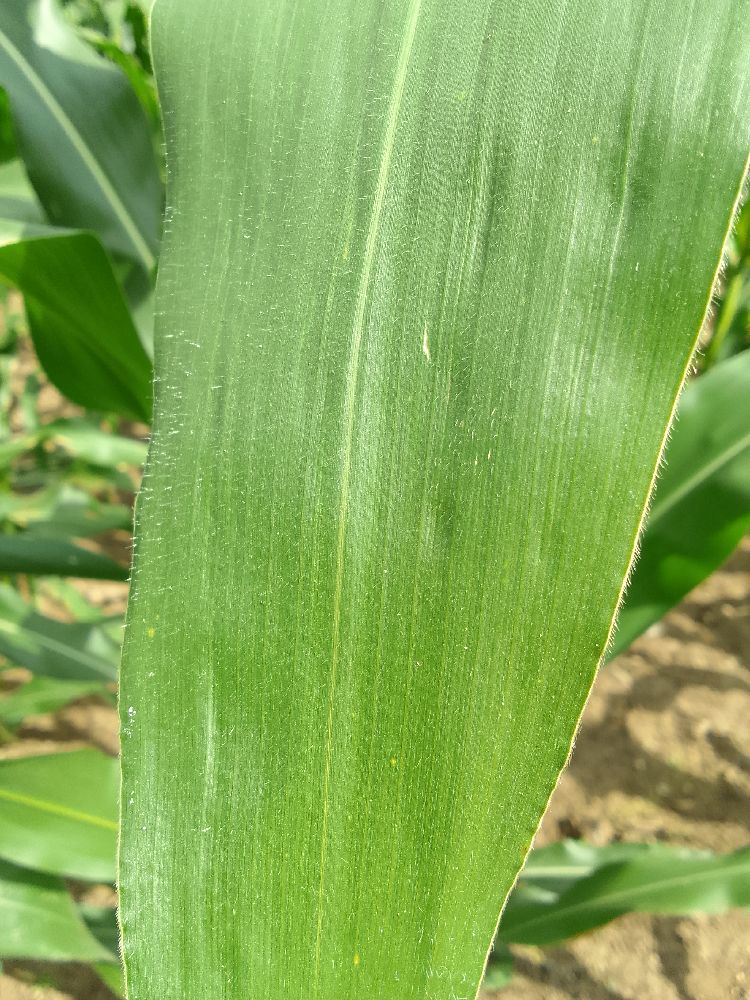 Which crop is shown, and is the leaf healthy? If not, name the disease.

maize, healthy
